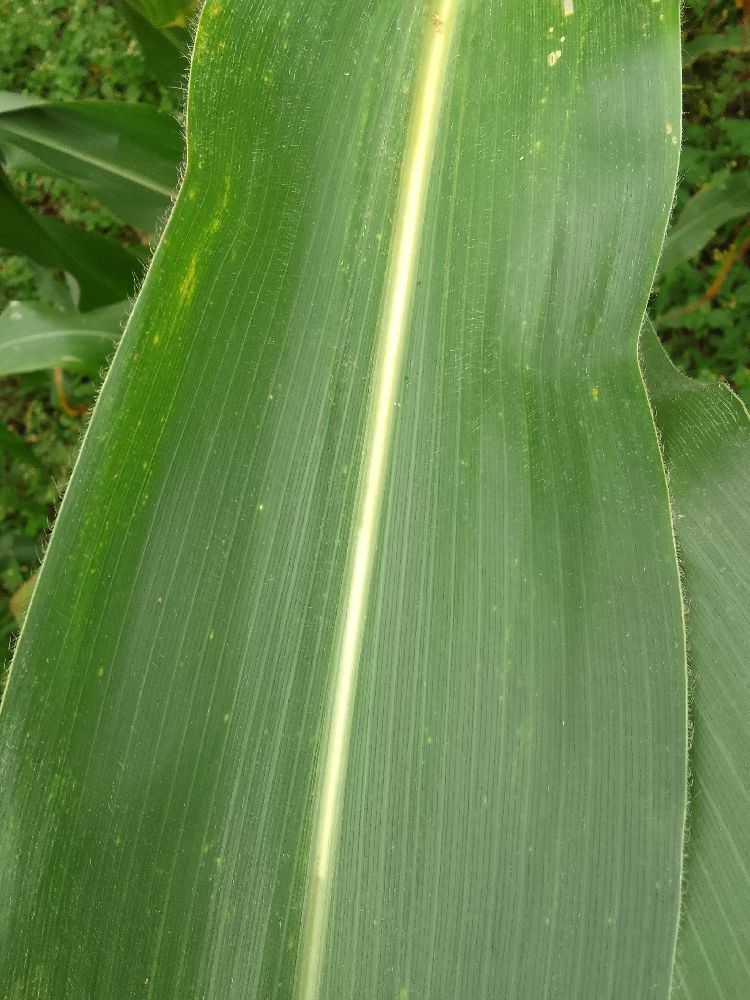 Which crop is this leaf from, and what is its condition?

maize, healthy
